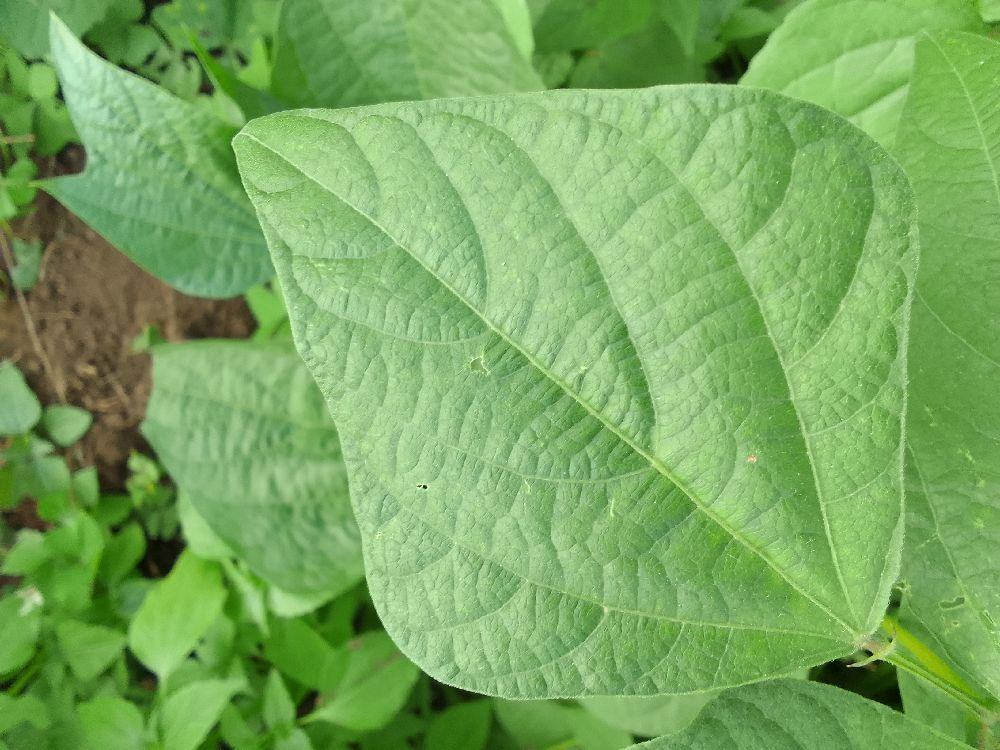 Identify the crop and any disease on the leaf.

common bean, healthy
